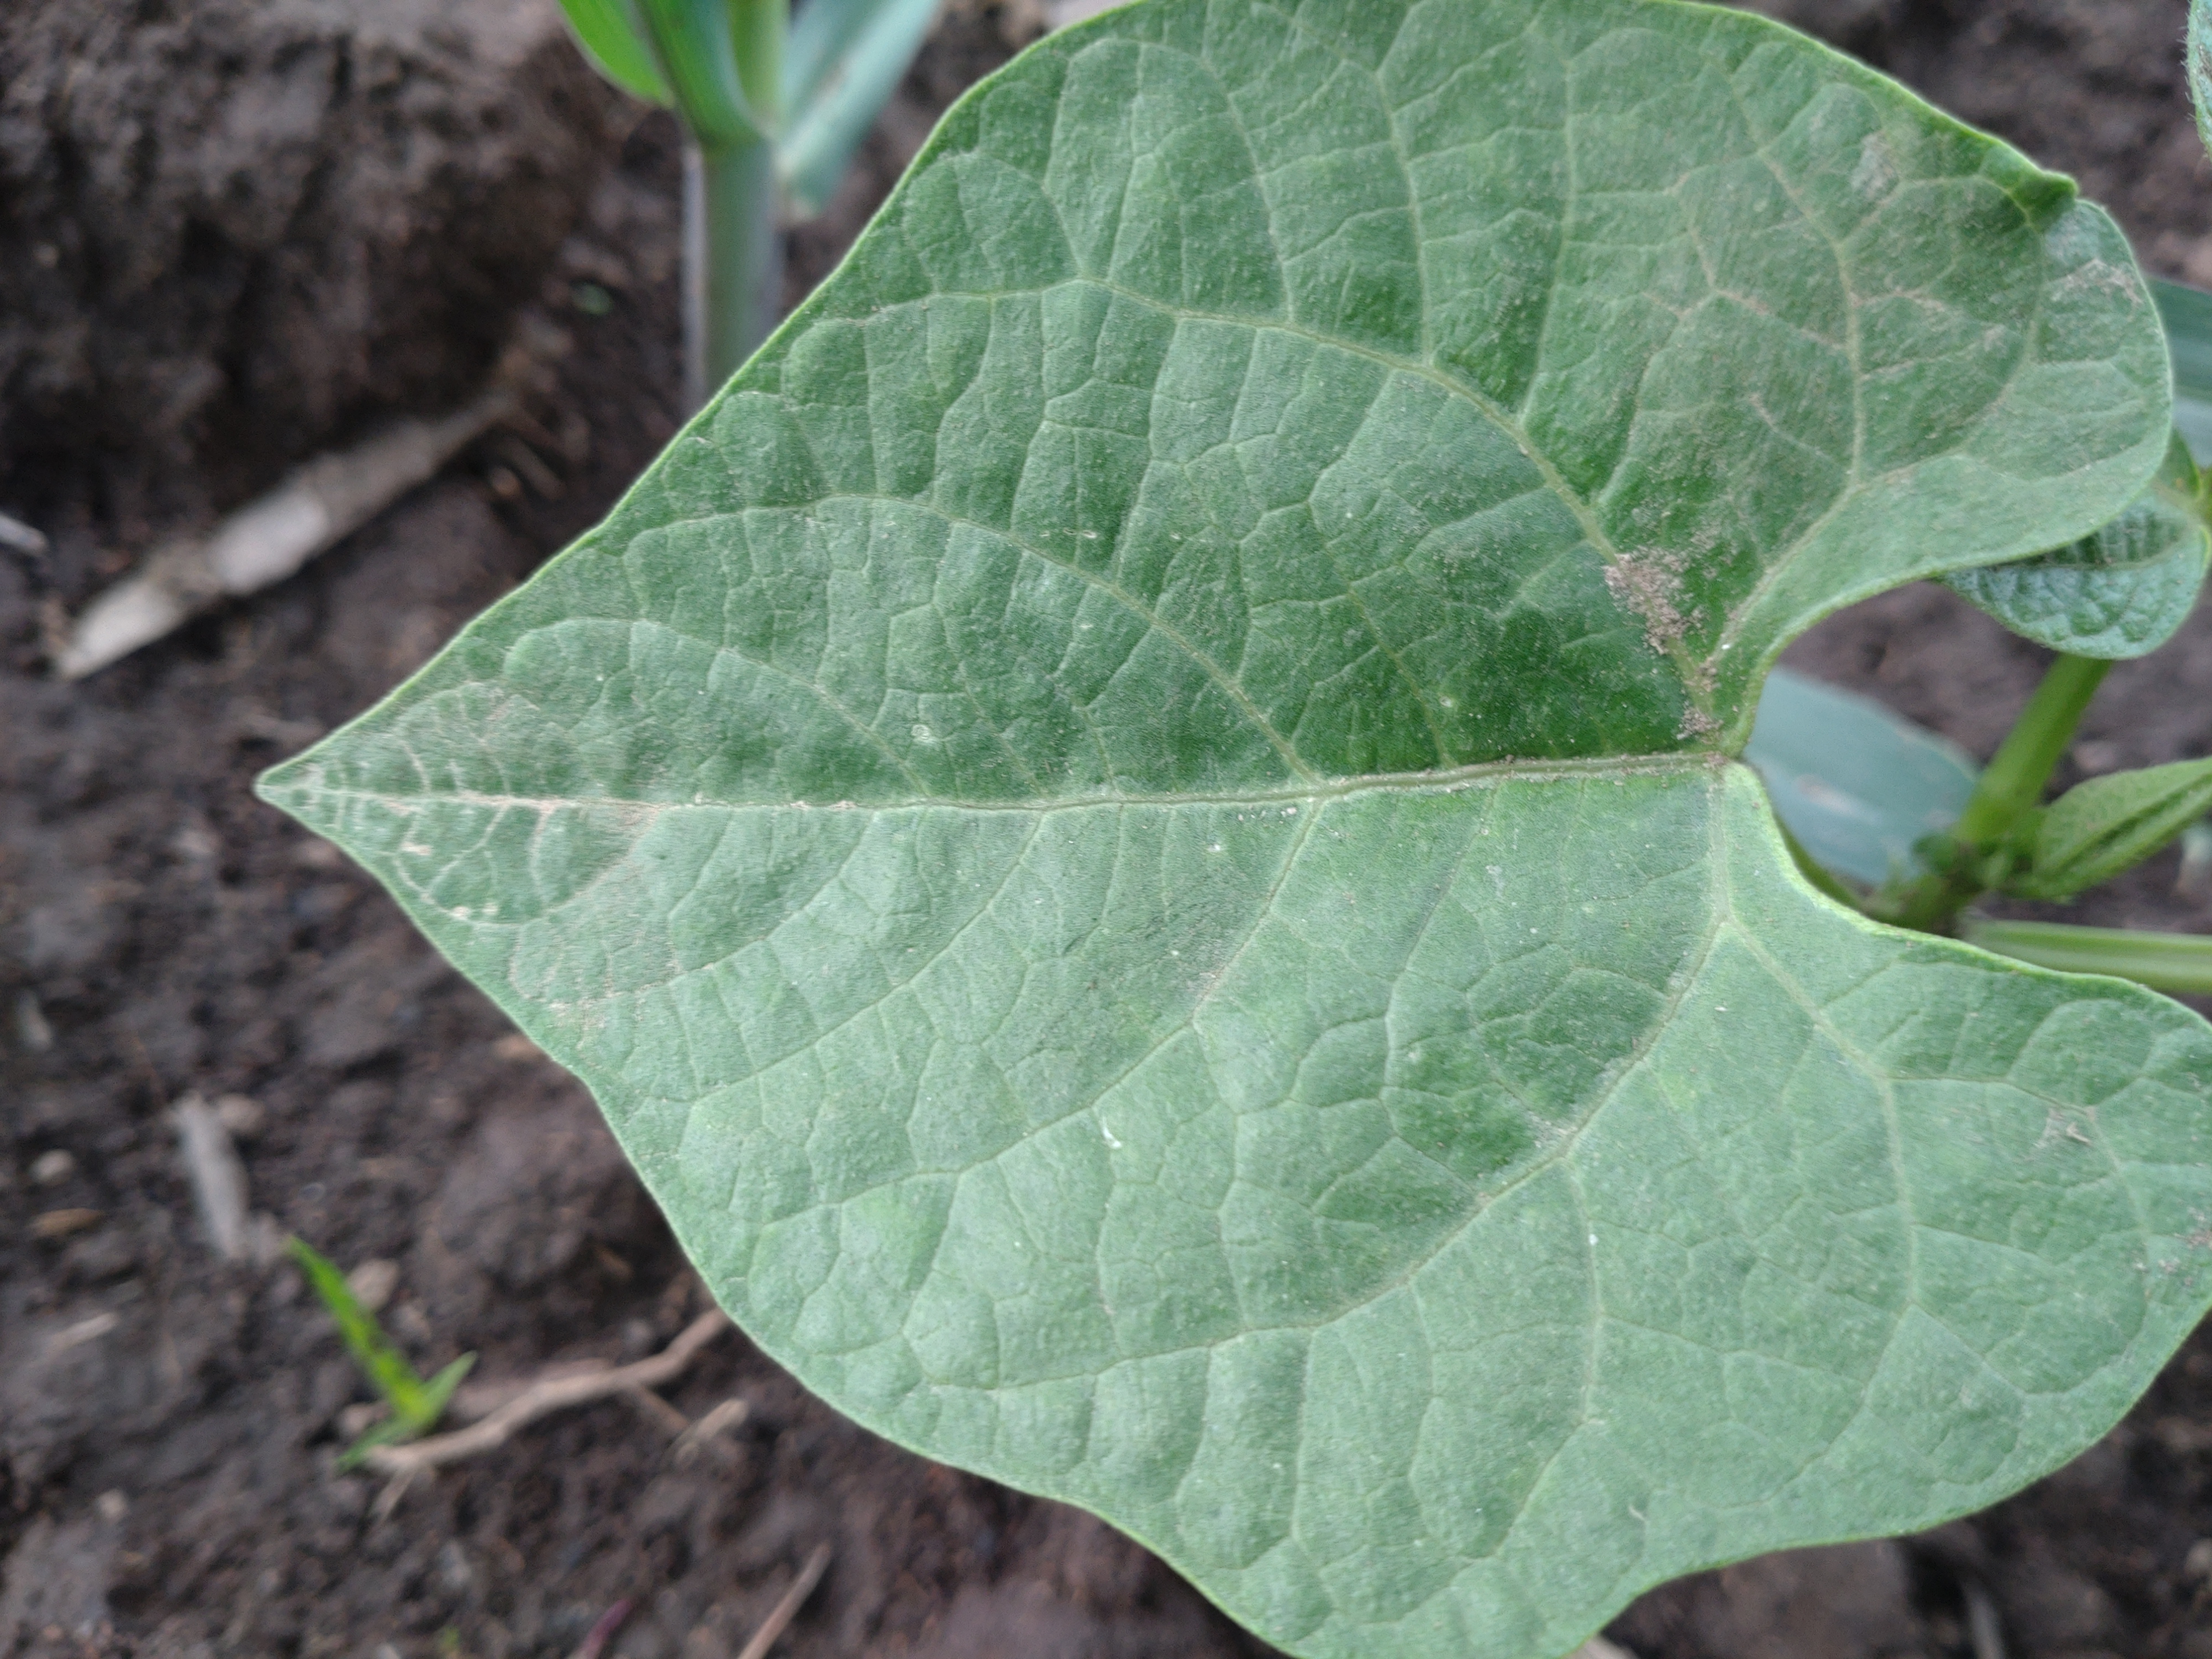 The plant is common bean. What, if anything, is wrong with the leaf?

healthy
